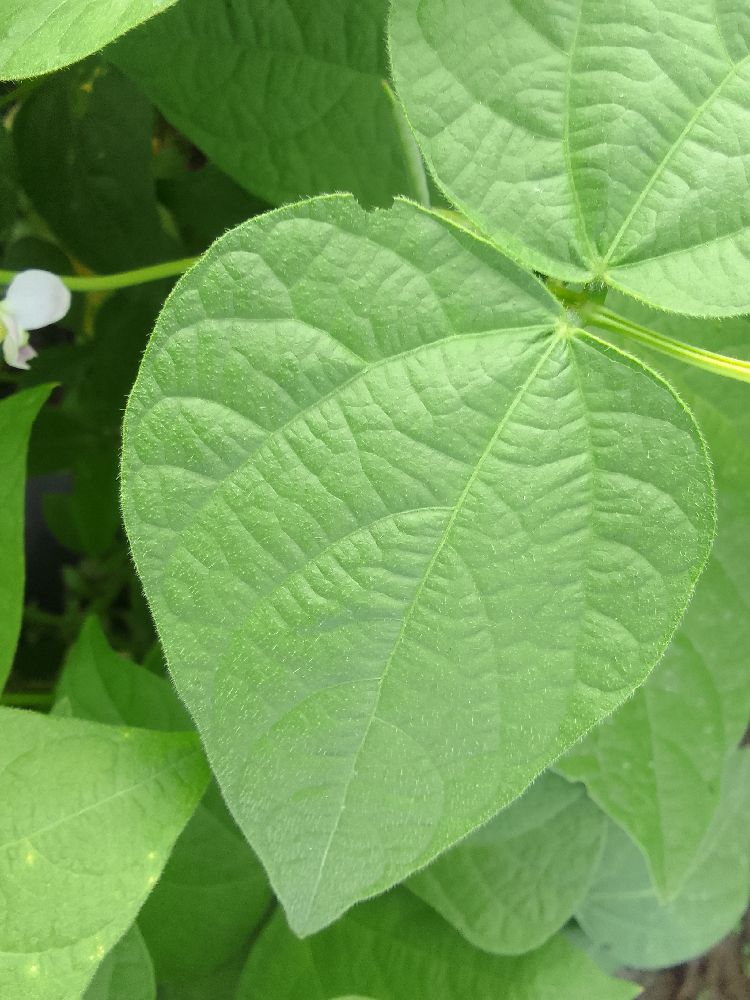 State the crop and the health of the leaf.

common bean, healthy
